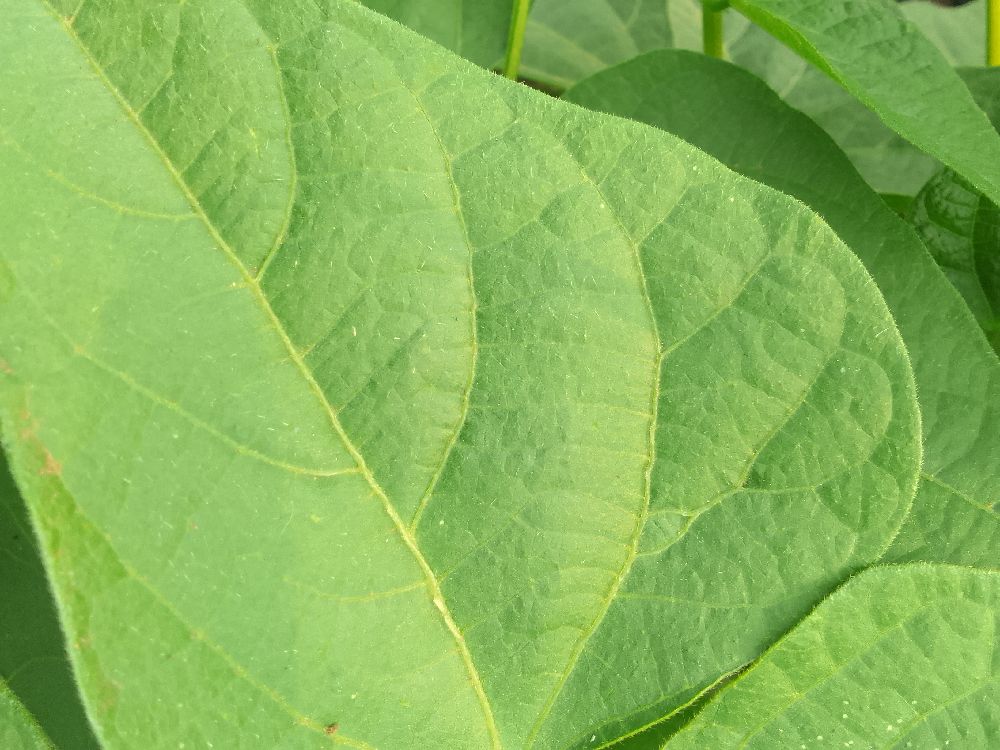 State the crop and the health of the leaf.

common bean, healthy
